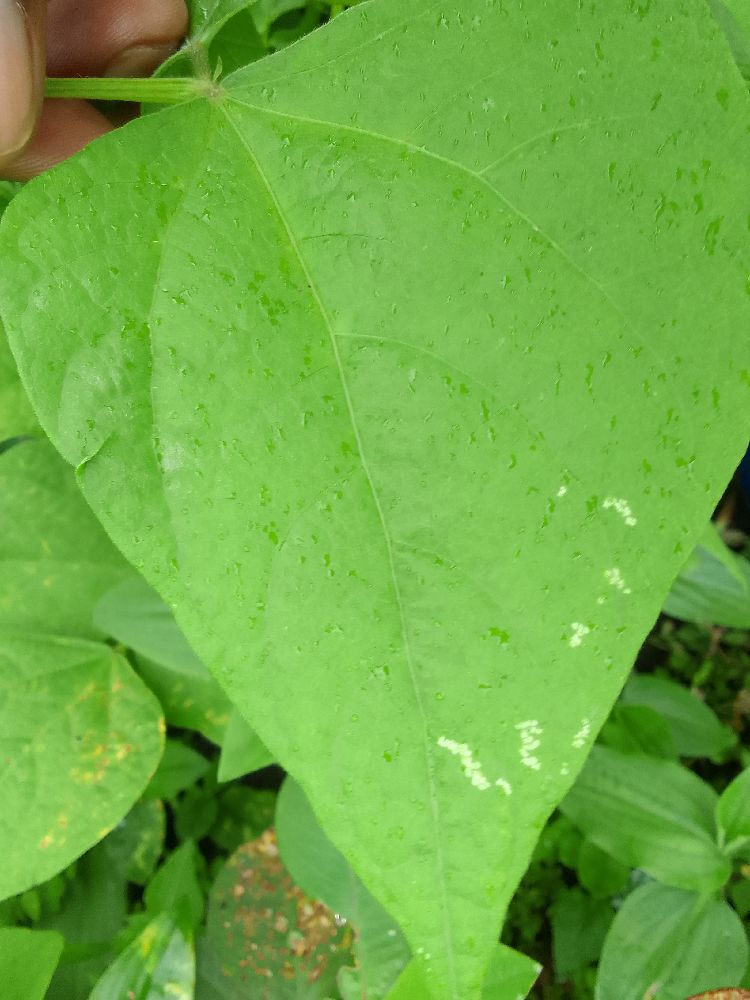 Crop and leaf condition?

common bean, healthy
